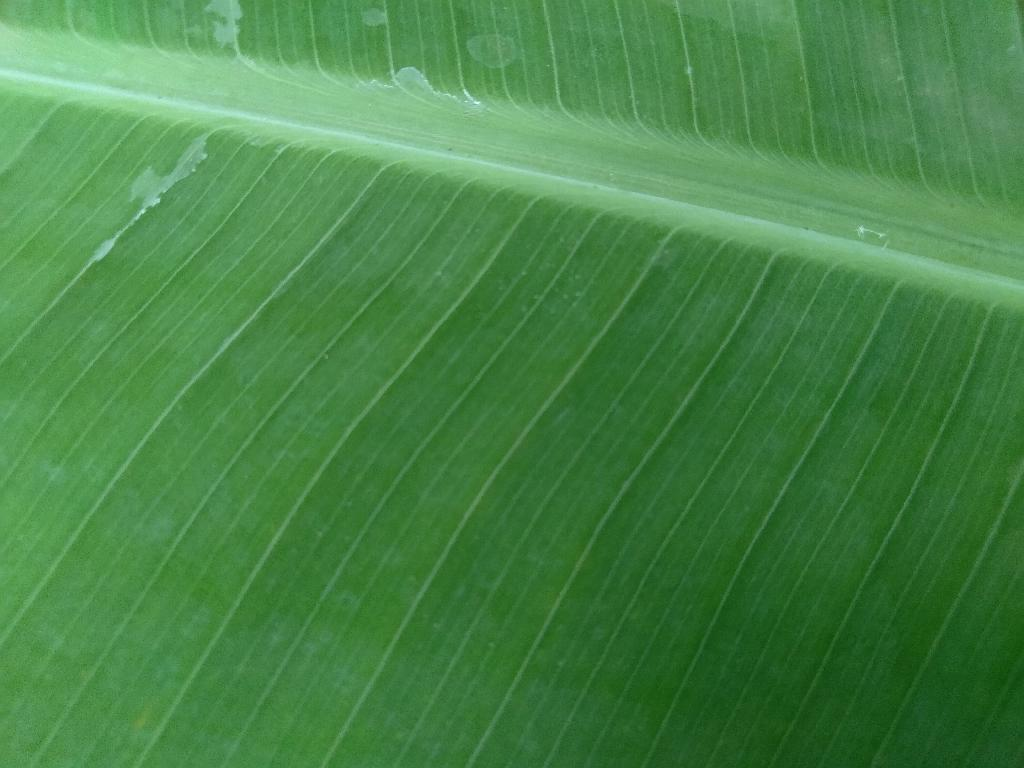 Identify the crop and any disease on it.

banana, healthy
